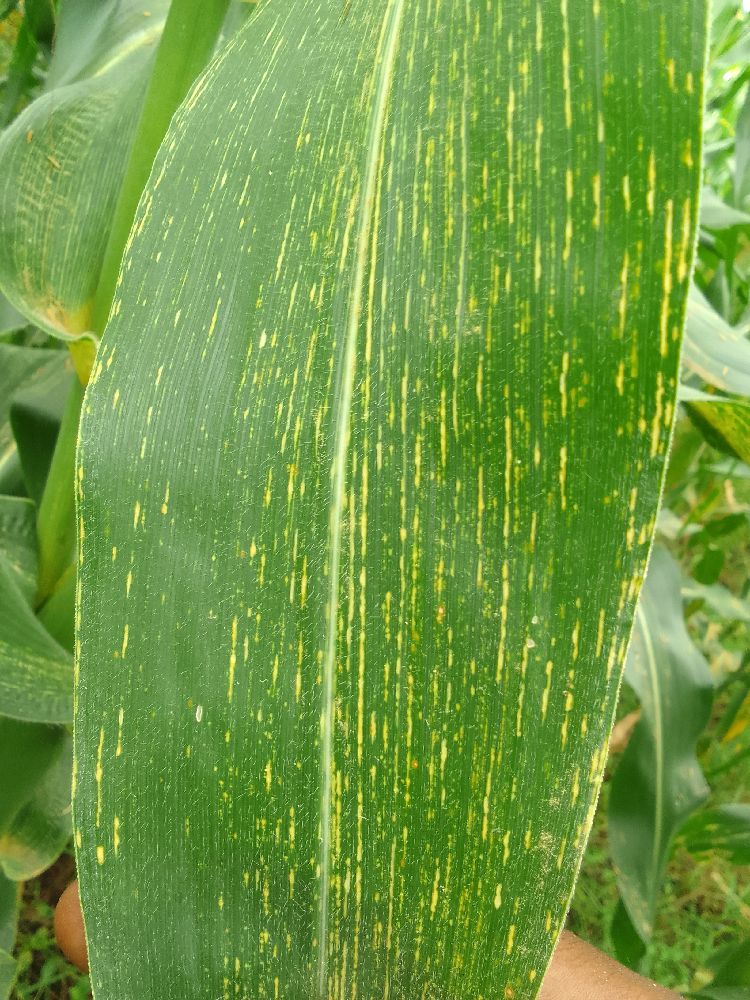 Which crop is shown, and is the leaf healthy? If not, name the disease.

maize, maize streak virus
